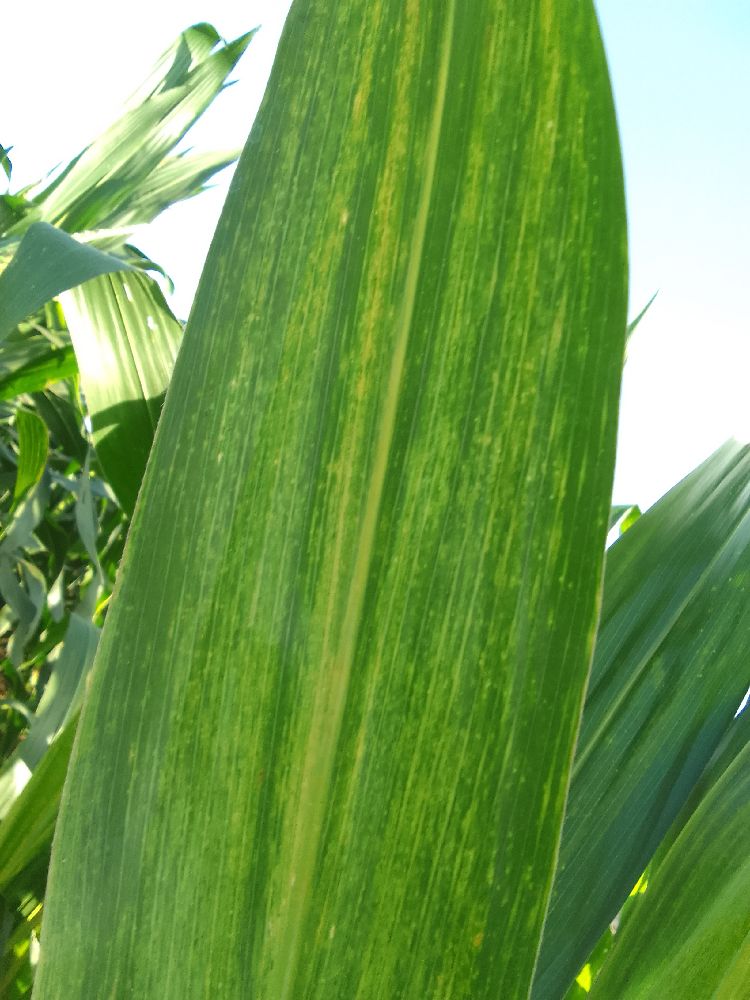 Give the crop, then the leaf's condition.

maize, maize lethal necrosis
